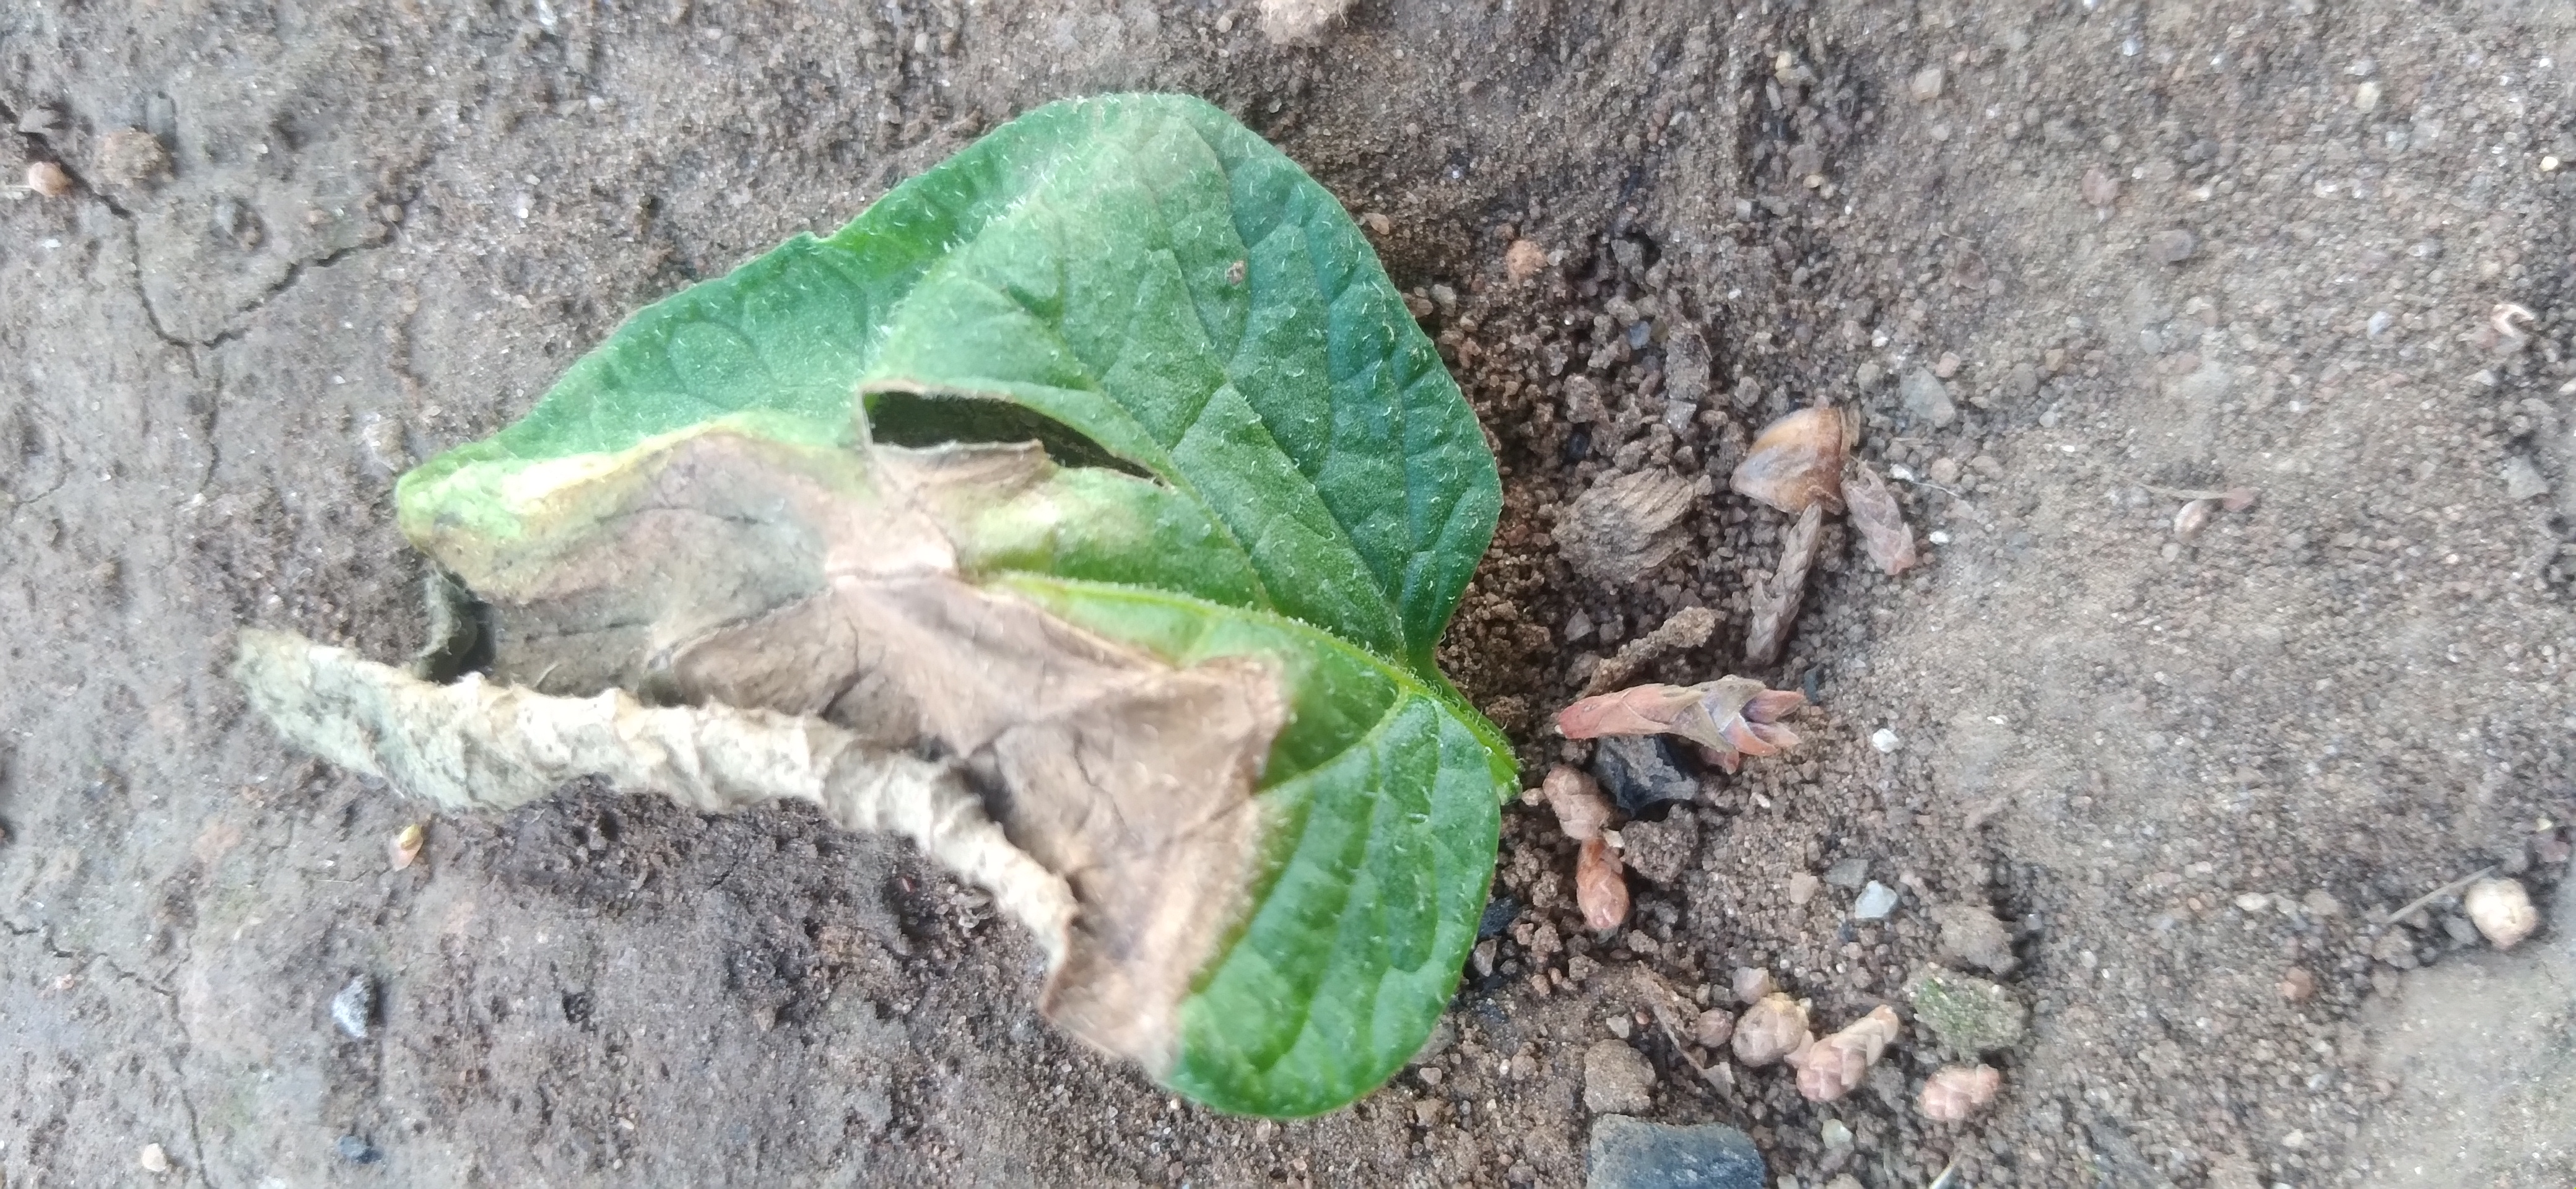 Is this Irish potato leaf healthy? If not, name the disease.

early blight
